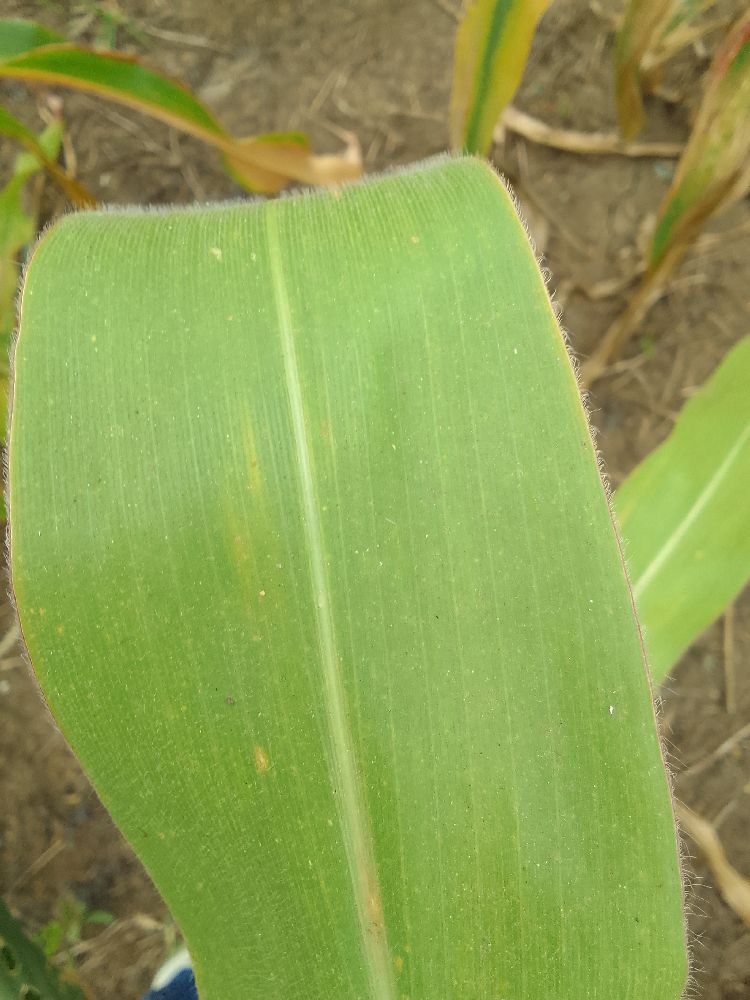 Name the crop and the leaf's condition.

maize, healthy
